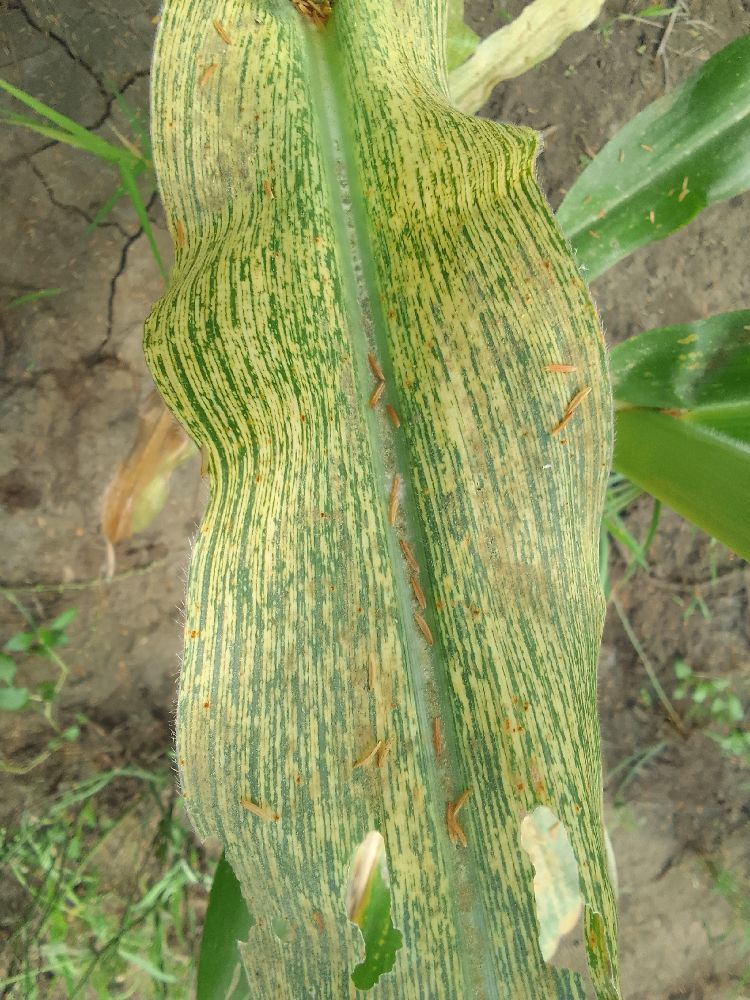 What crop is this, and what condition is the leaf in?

maize, maize streak virus
